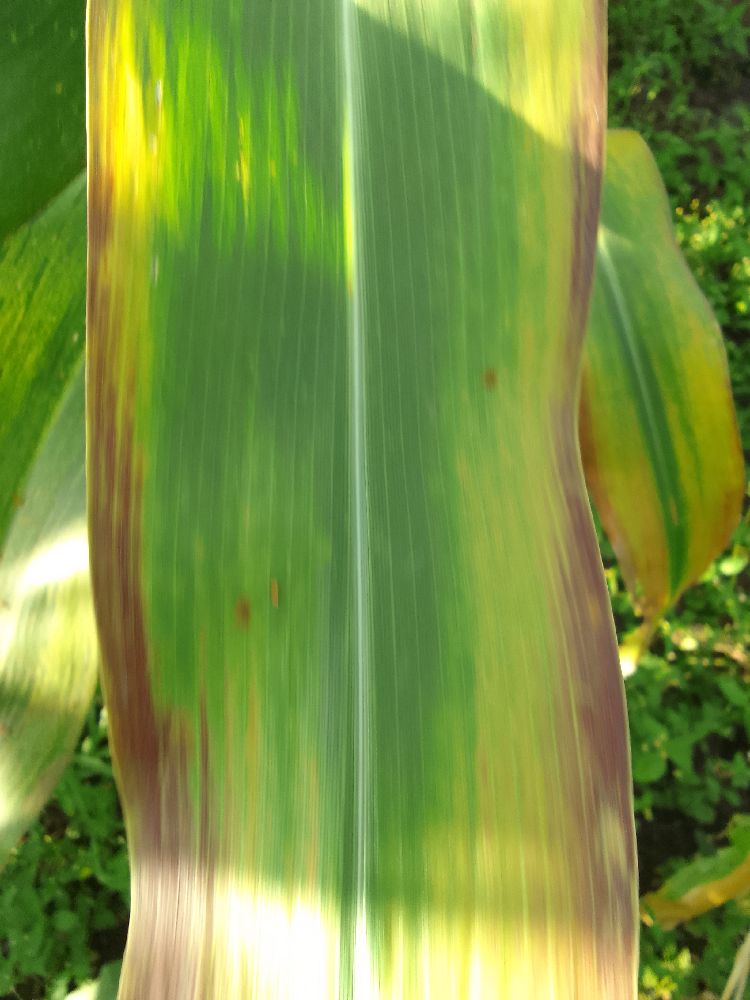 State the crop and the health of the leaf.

maize, maize lethal necrosis
